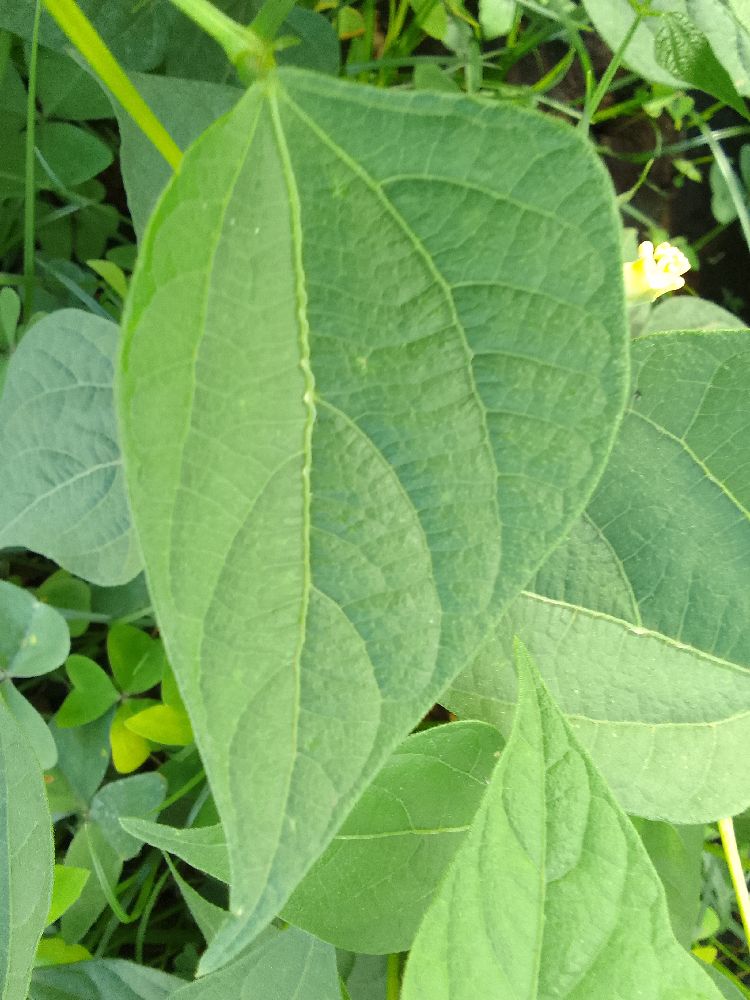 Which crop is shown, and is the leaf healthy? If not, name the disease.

common bean, healthy
